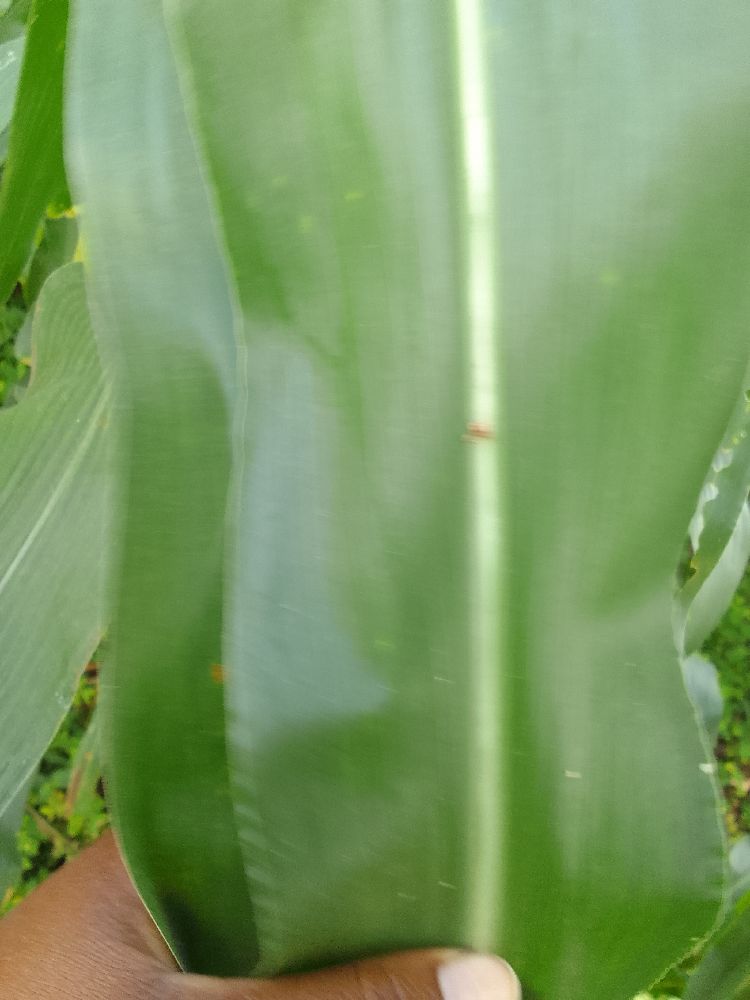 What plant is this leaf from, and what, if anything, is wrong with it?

maize, healthy
